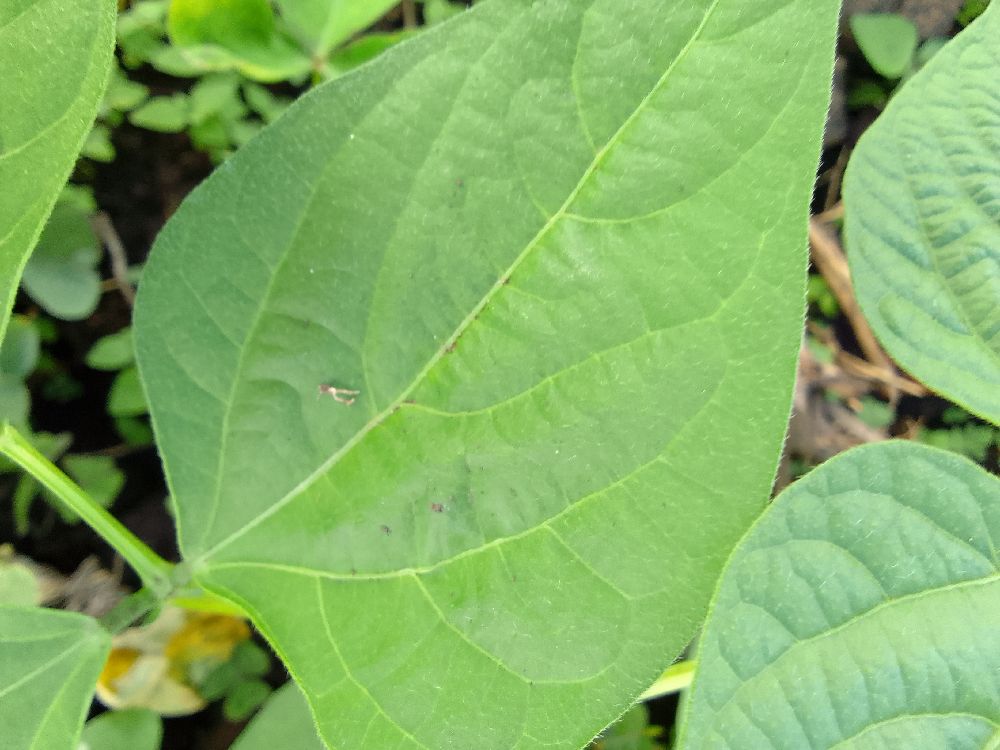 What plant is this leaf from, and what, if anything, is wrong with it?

common bean, healthy
